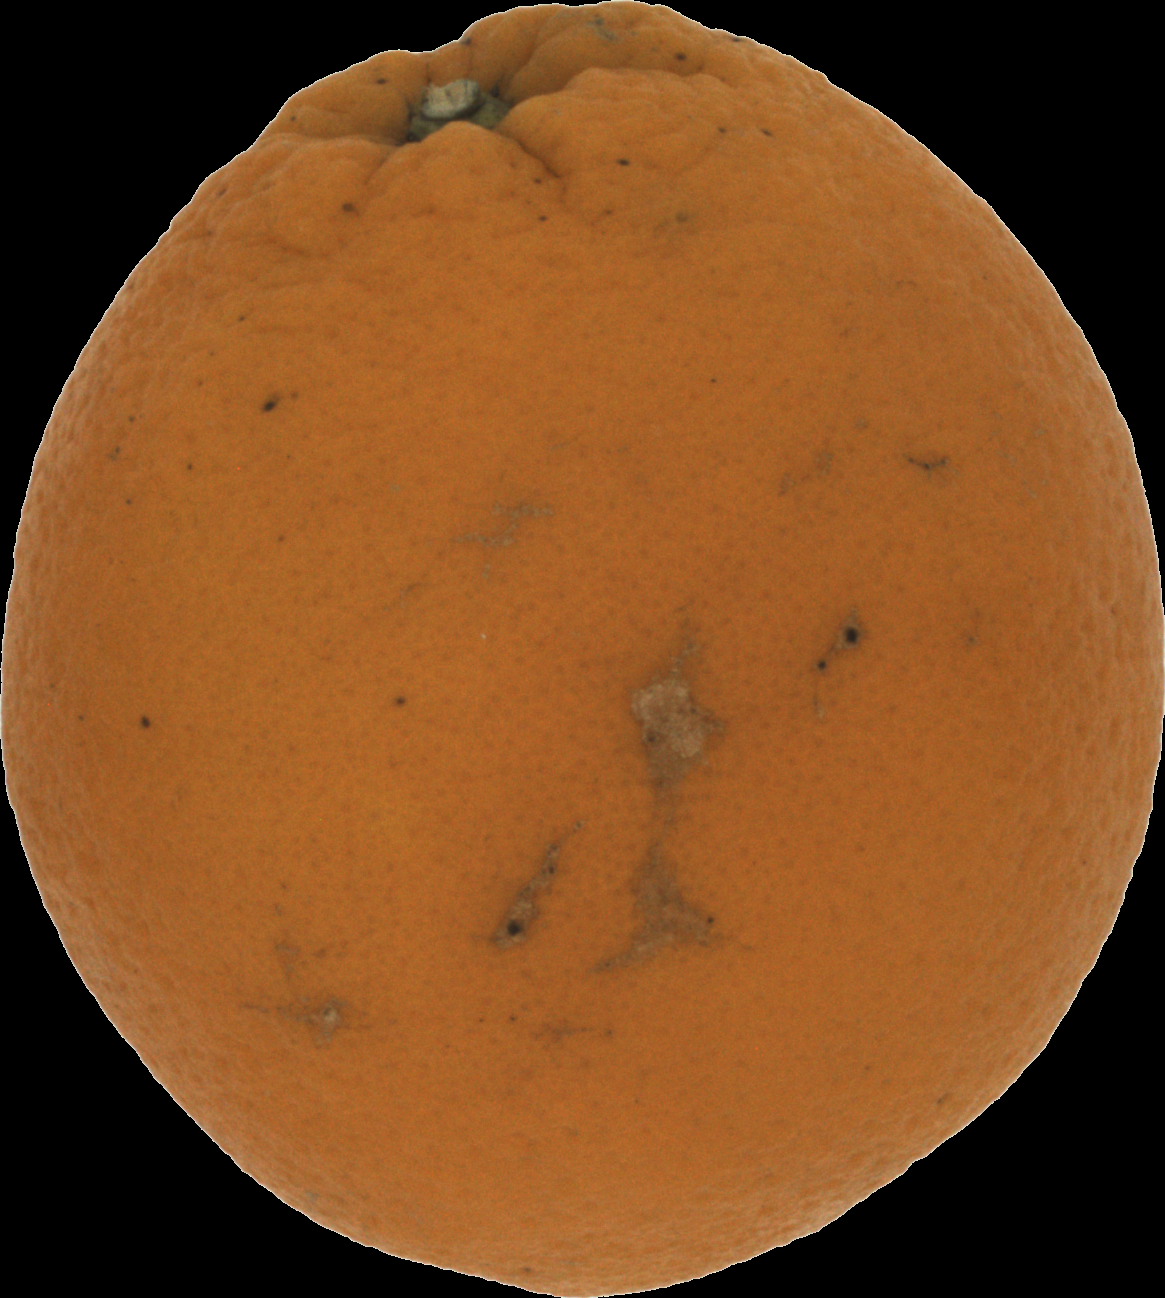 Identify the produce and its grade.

orange, bad
